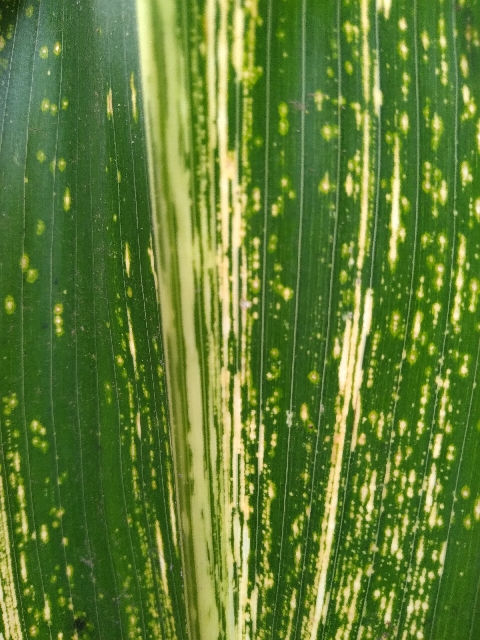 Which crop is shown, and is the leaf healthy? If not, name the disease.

maize, maize streak virus
